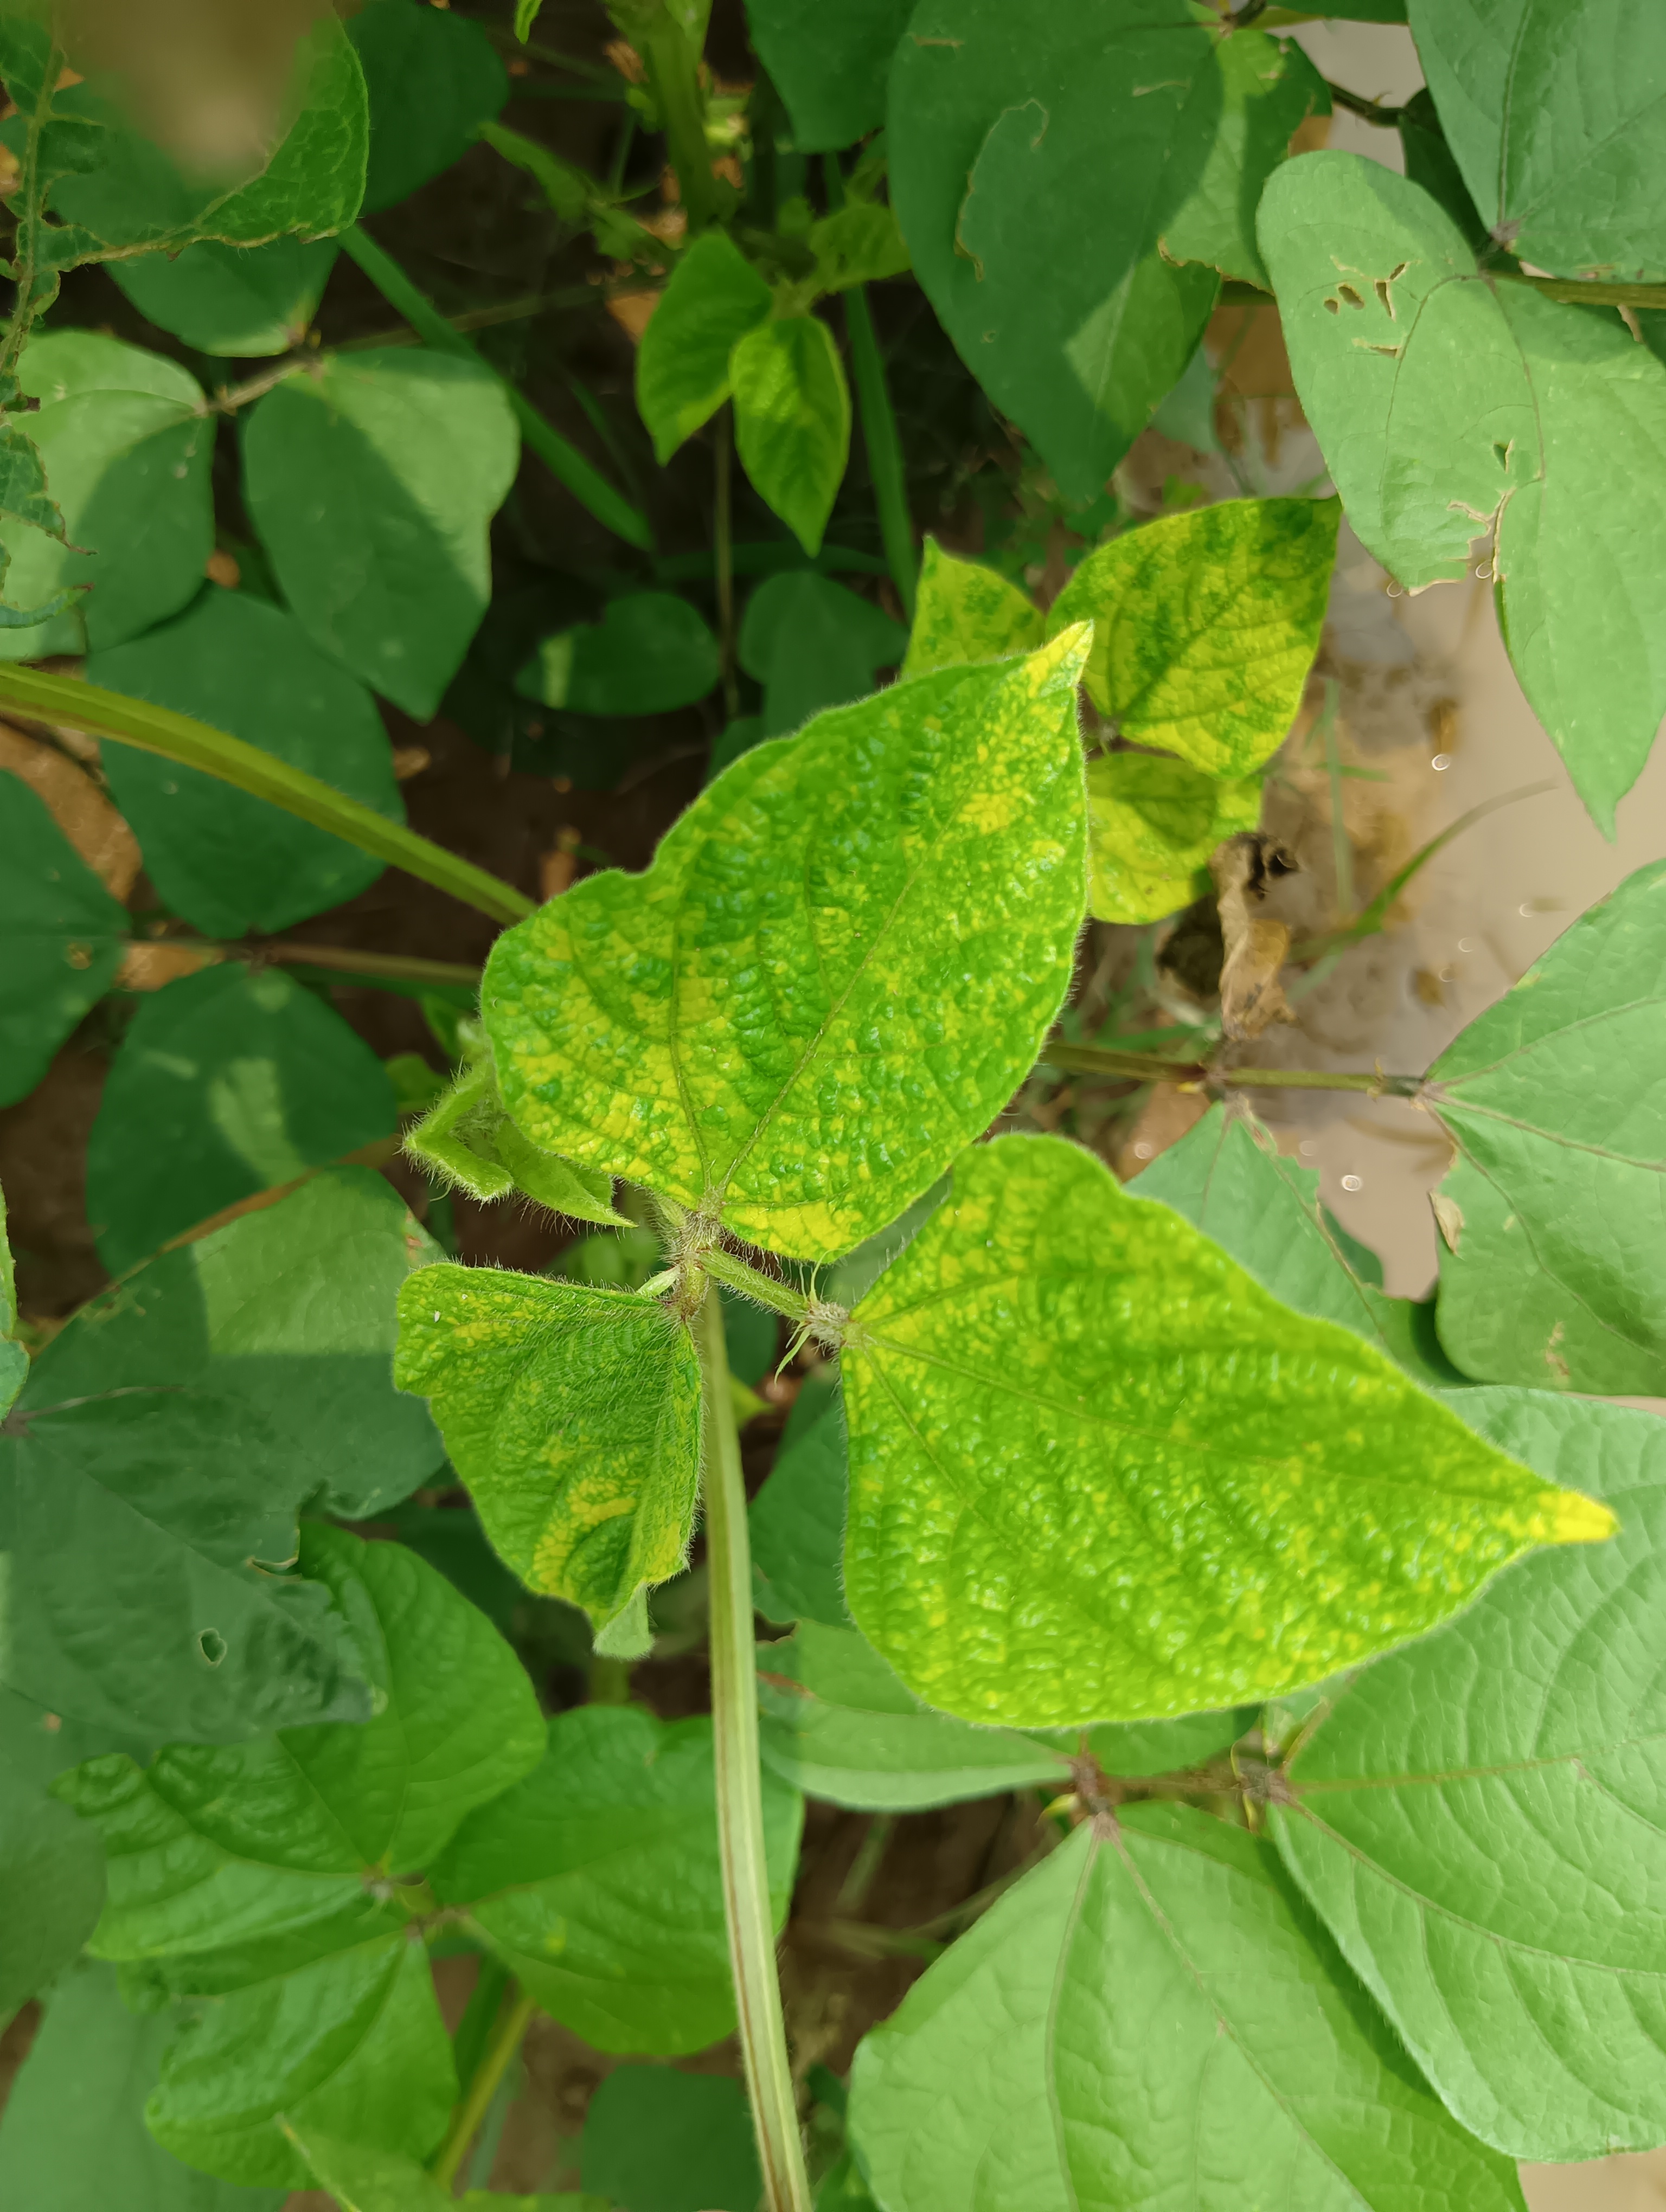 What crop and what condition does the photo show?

mungbean, yellow mosaic
